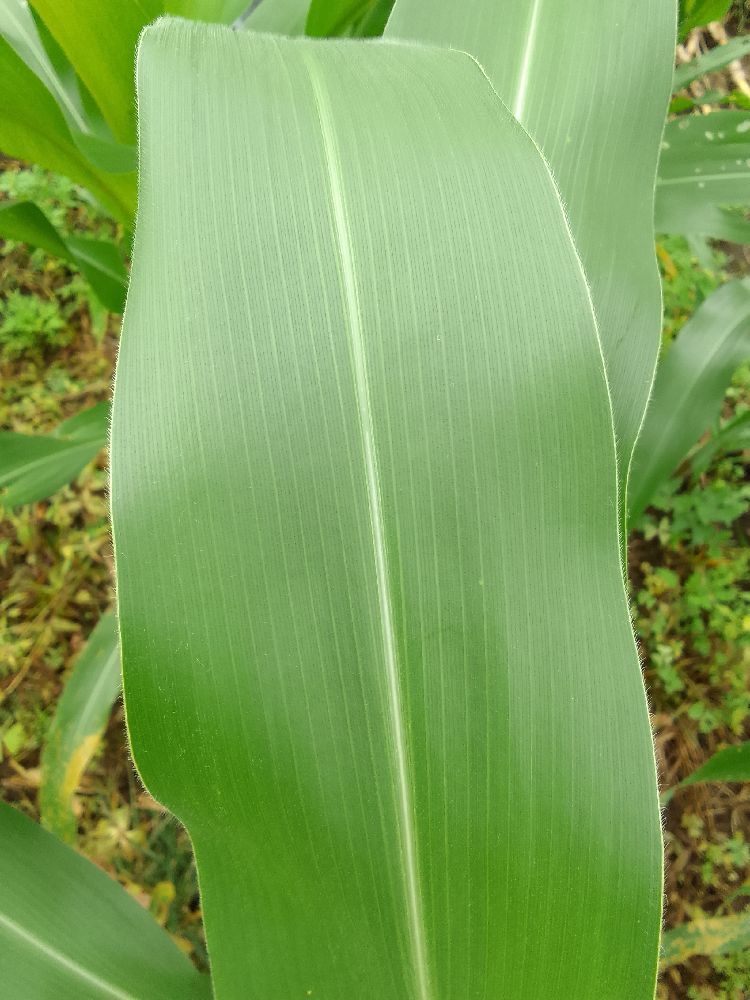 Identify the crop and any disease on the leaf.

maize, healthy
